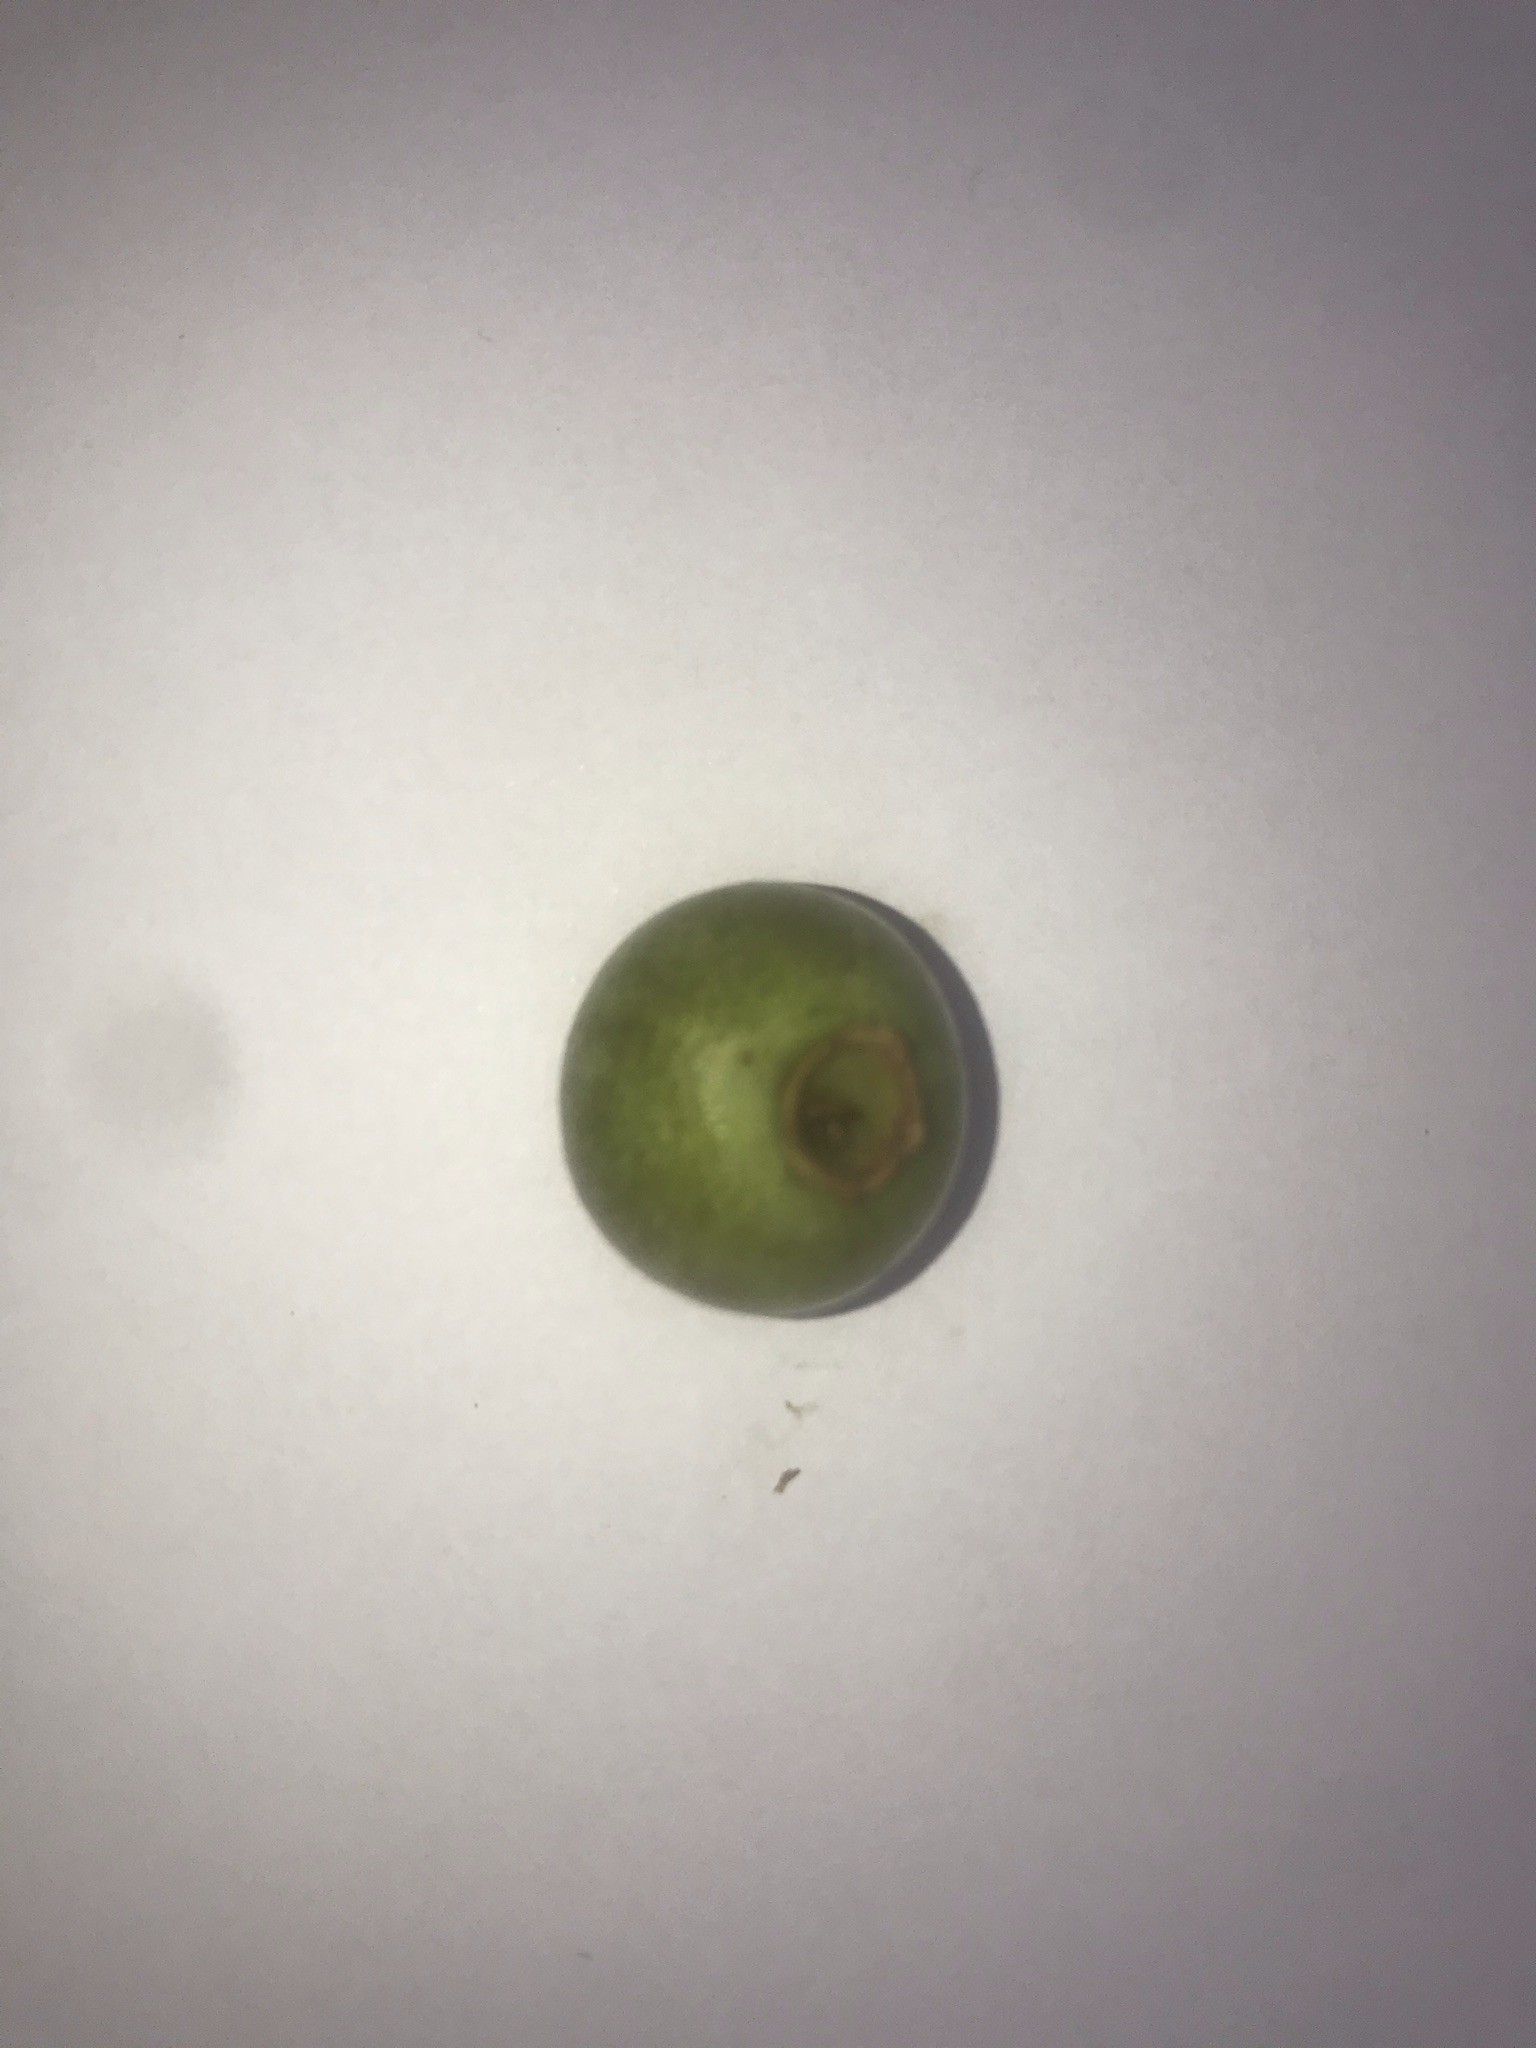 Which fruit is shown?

gabiroba
